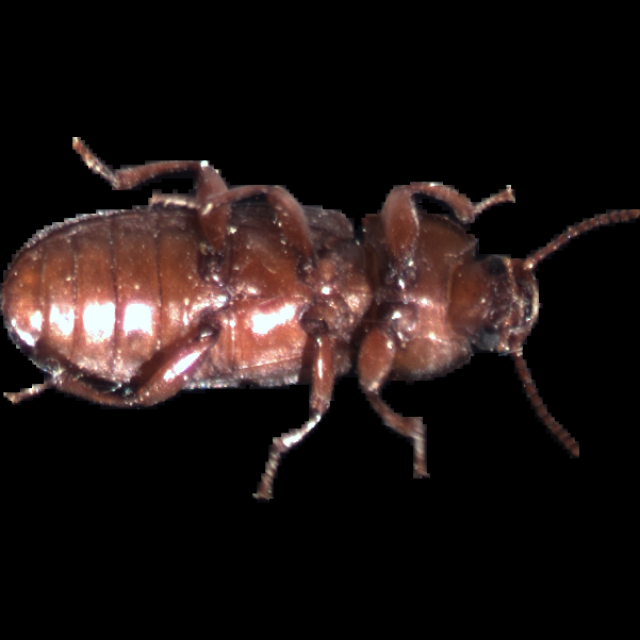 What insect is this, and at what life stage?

mealworm beetle
